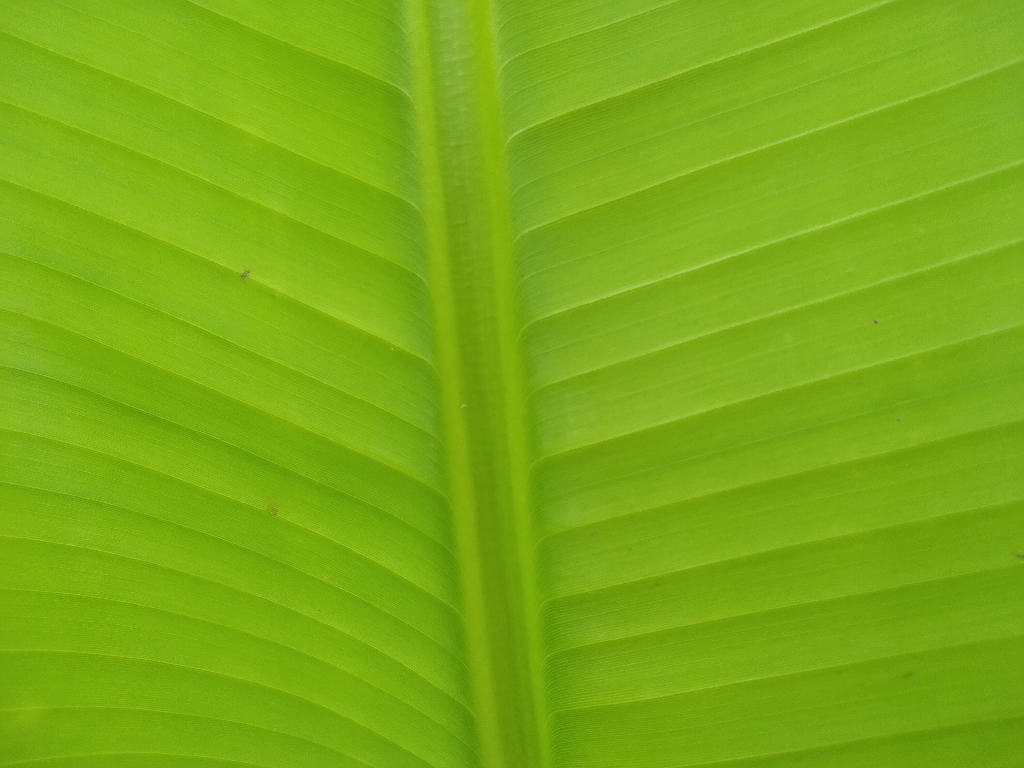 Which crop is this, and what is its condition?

banana, healthy
